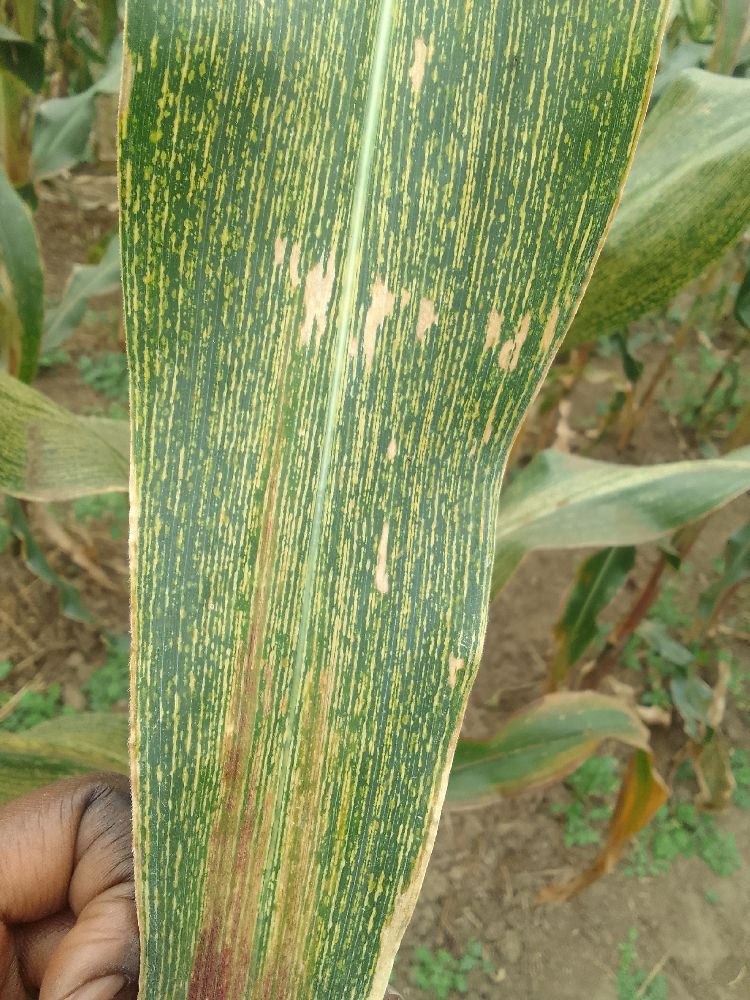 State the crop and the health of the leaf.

maize, maize streak virus
